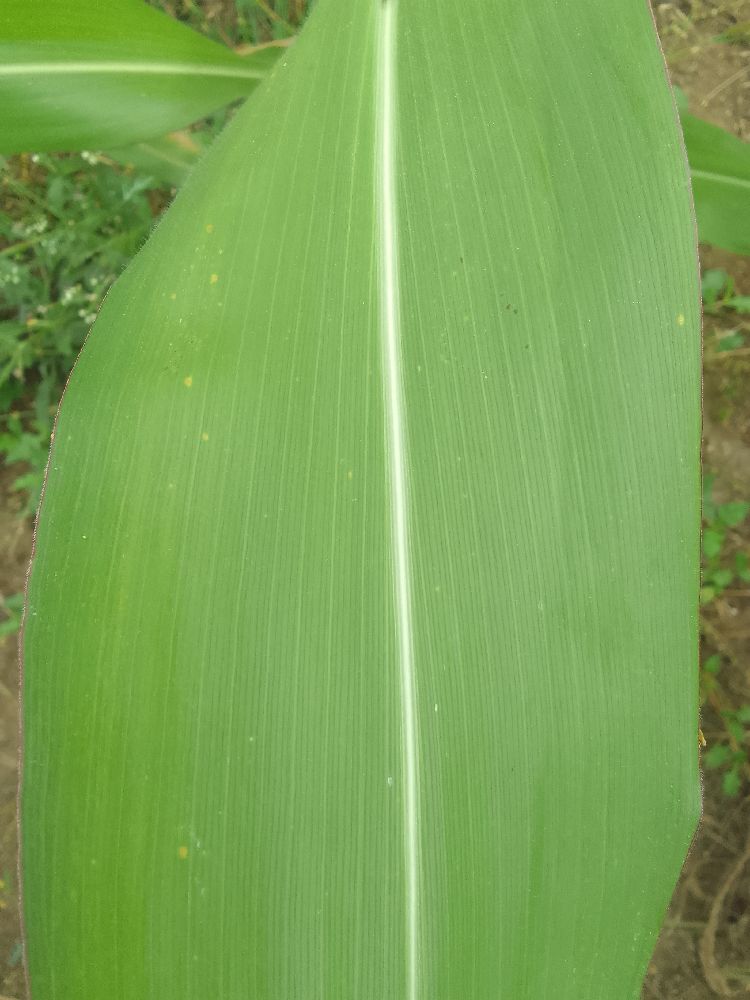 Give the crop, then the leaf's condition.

maize, healthy
